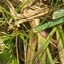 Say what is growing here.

grass
